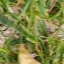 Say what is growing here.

grass
